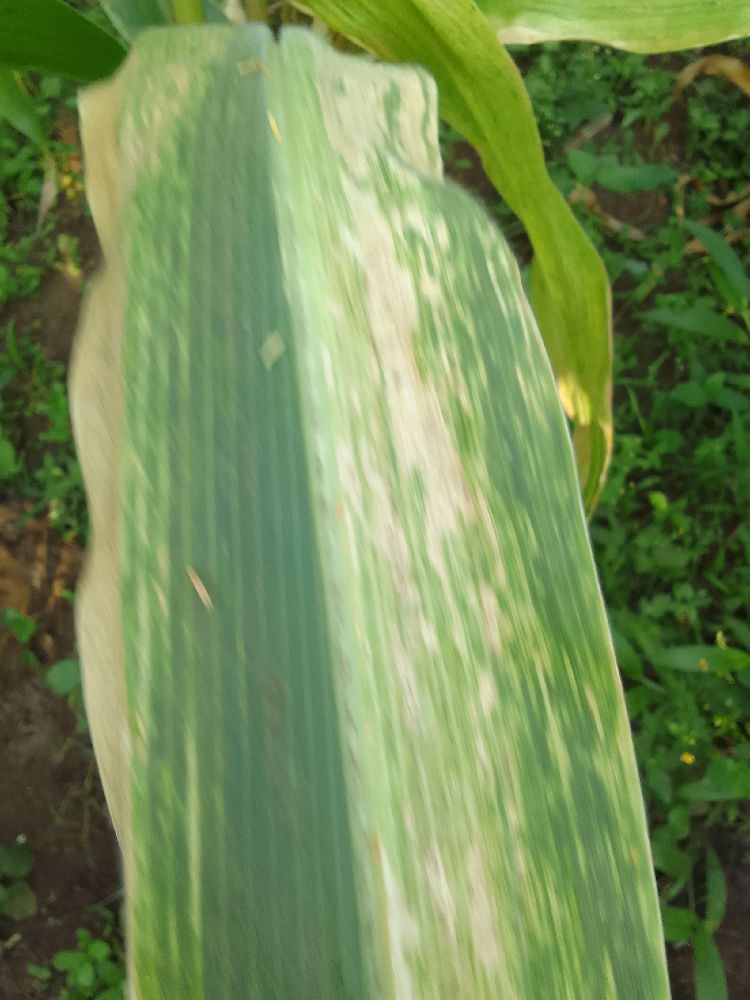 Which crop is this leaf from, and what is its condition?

maize, maize lethal necrosis
